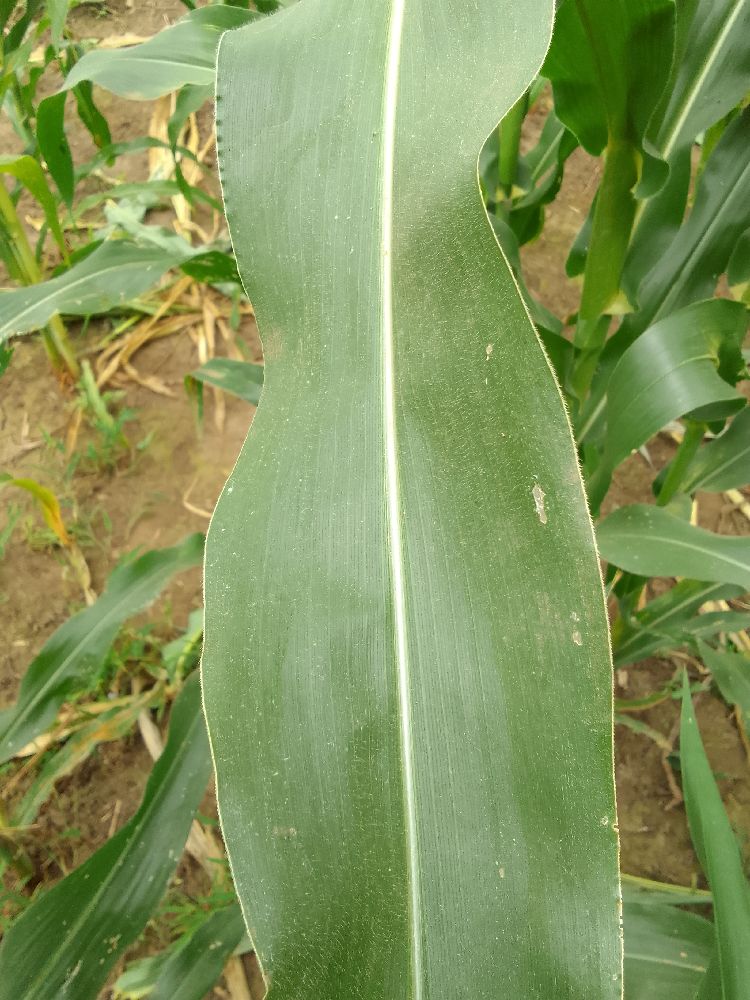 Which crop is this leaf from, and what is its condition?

maize, healthy
